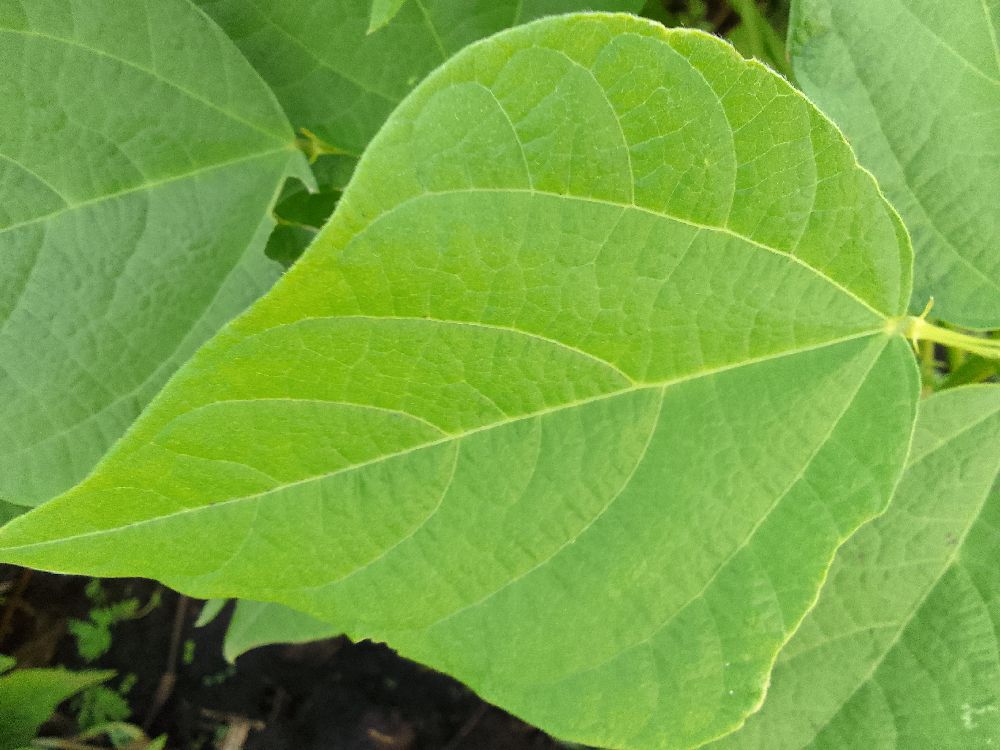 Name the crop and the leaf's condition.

common bean, healthy
